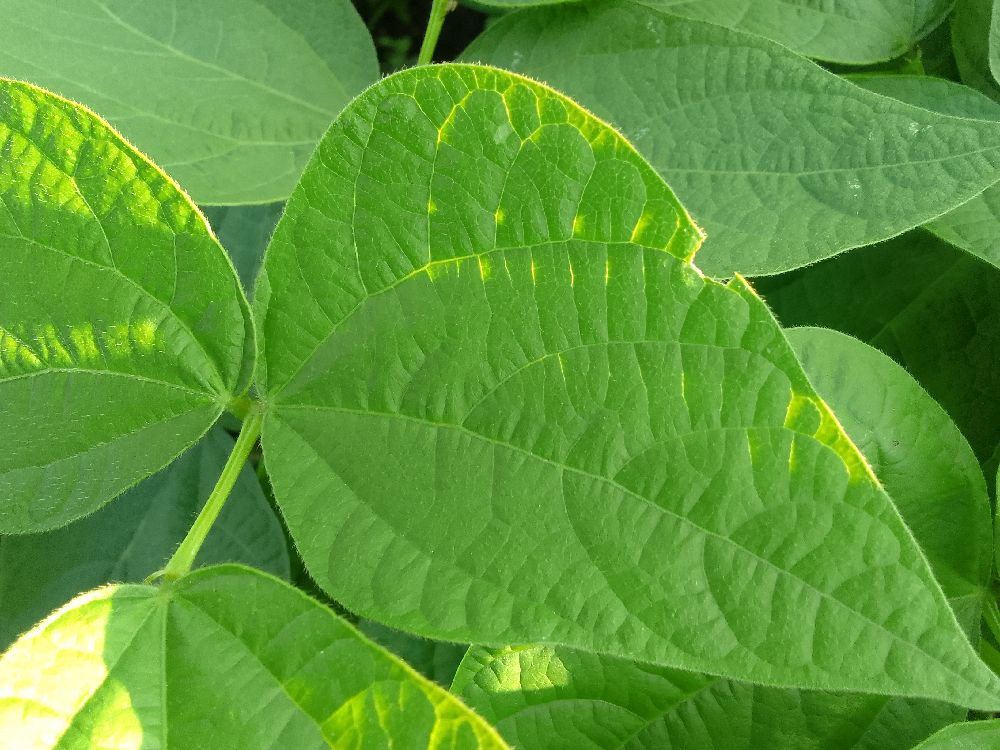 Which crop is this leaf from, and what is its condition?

common bean, healthy
